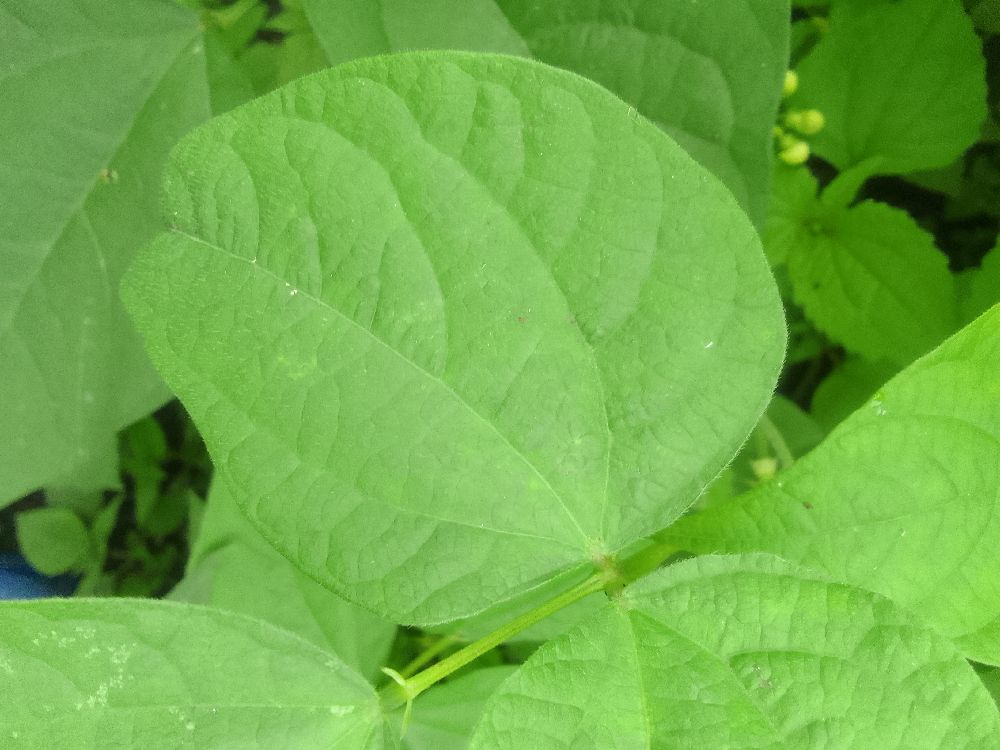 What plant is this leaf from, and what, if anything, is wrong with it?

common bean, healthy
